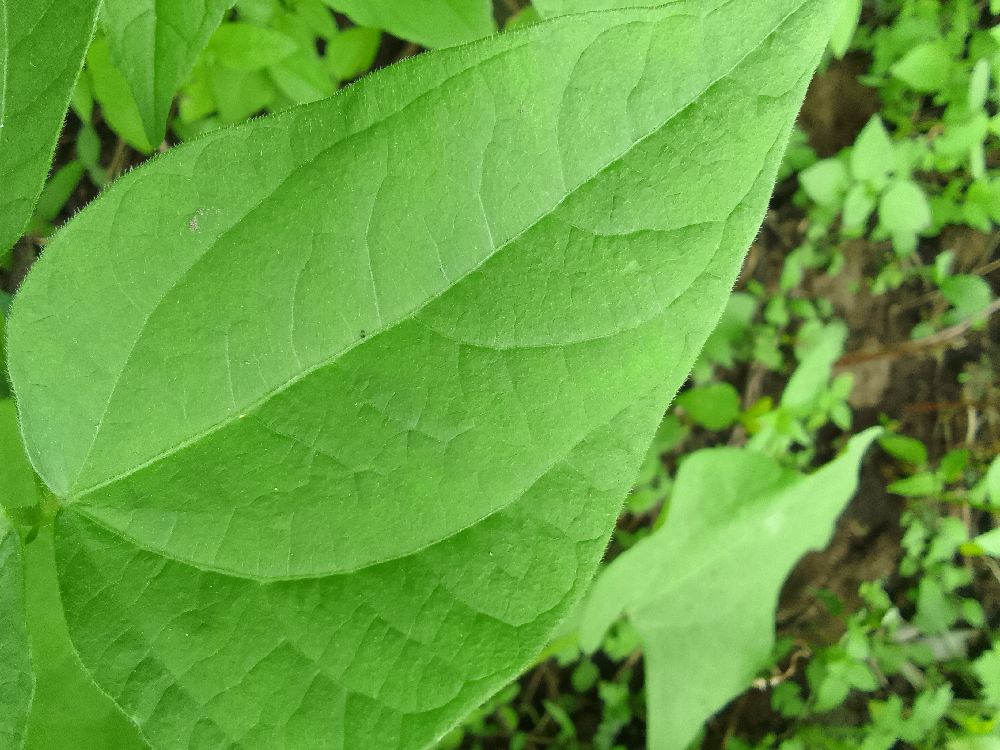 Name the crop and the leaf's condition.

common bean, healthy
